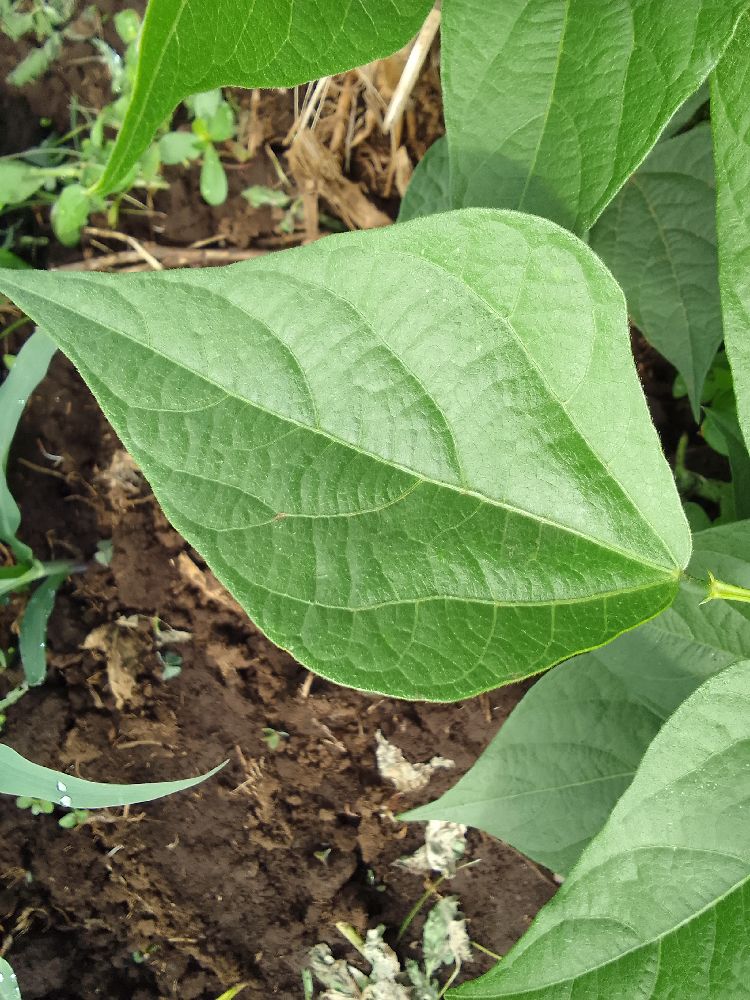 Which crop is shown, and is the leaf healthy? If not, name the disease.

common bean, healthy
